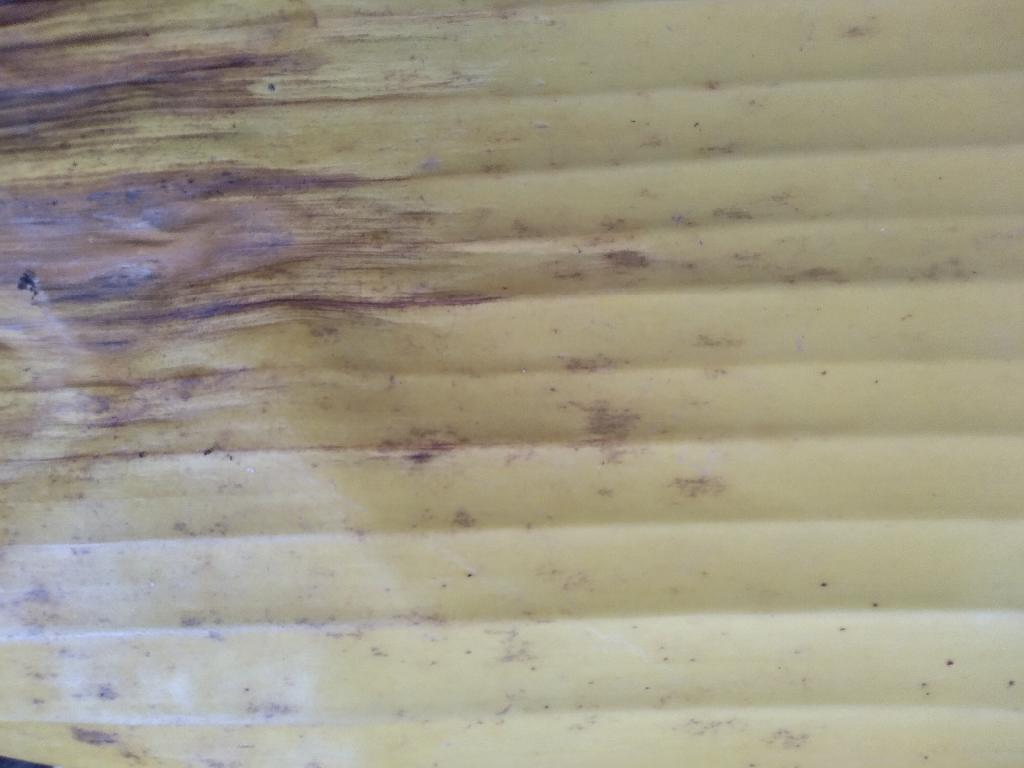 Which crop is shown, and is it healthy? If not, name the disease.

banana, fusarium wilt race 1
